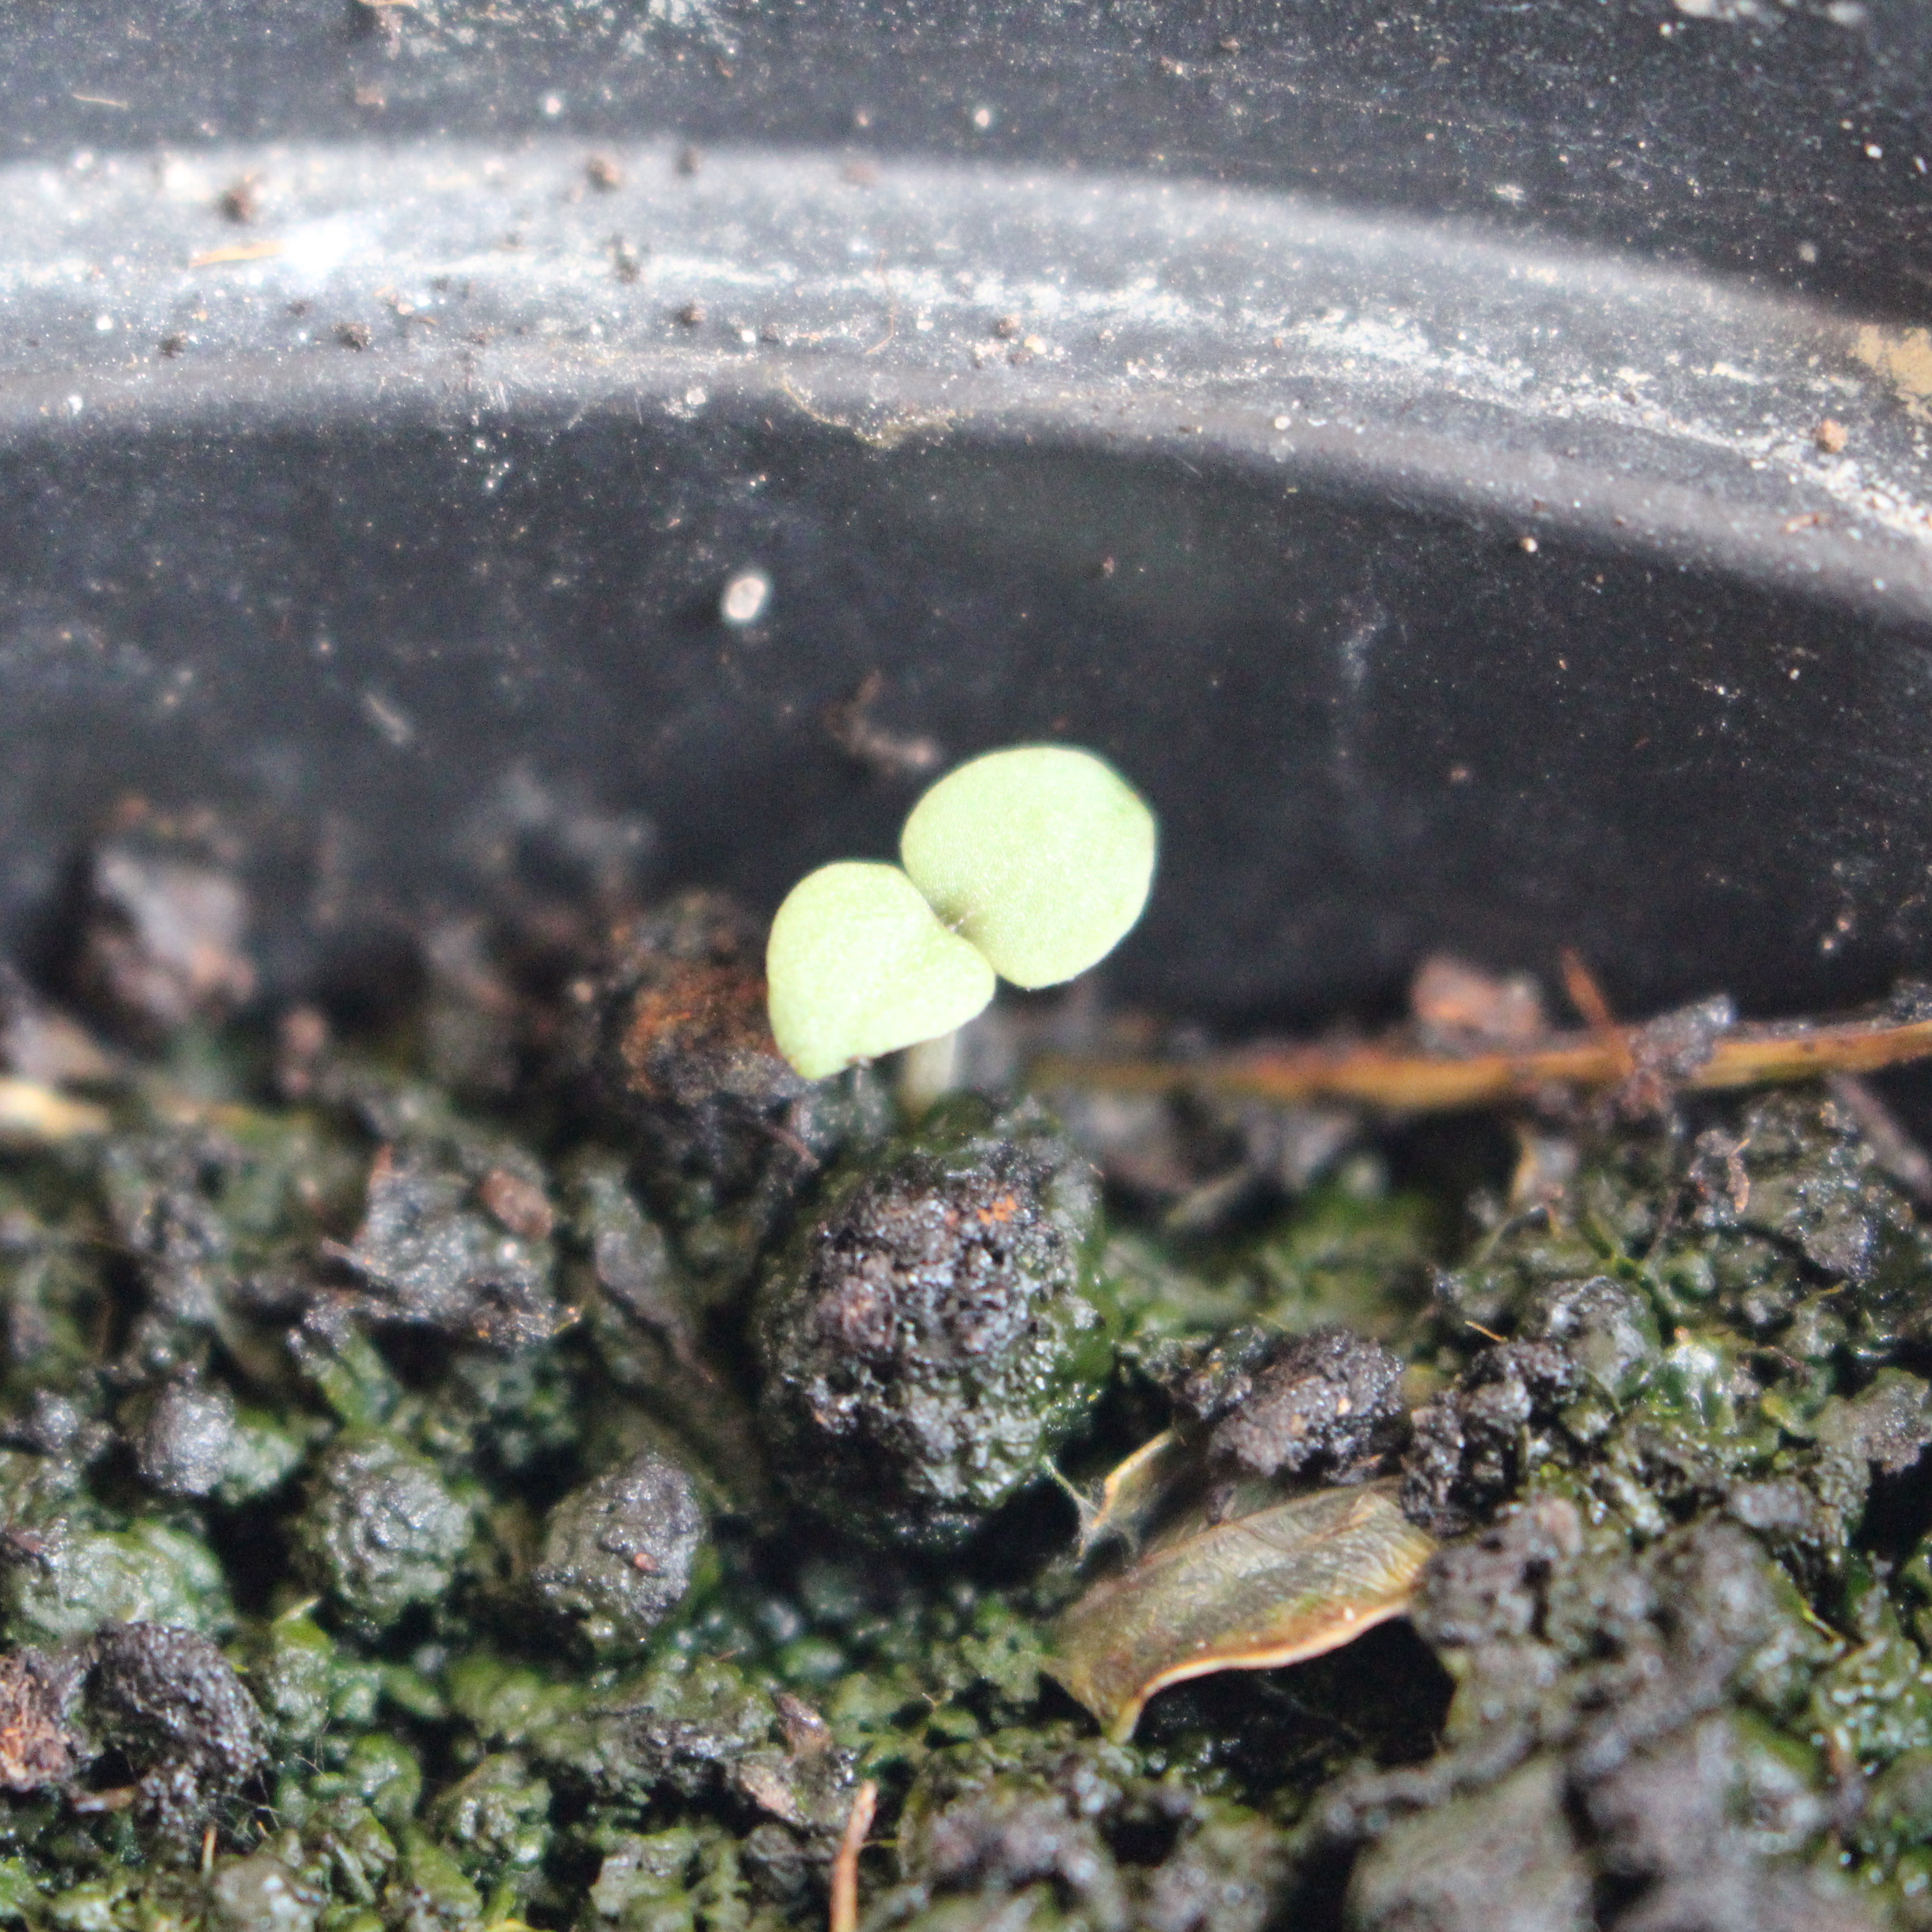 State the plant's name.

Veronica persica
